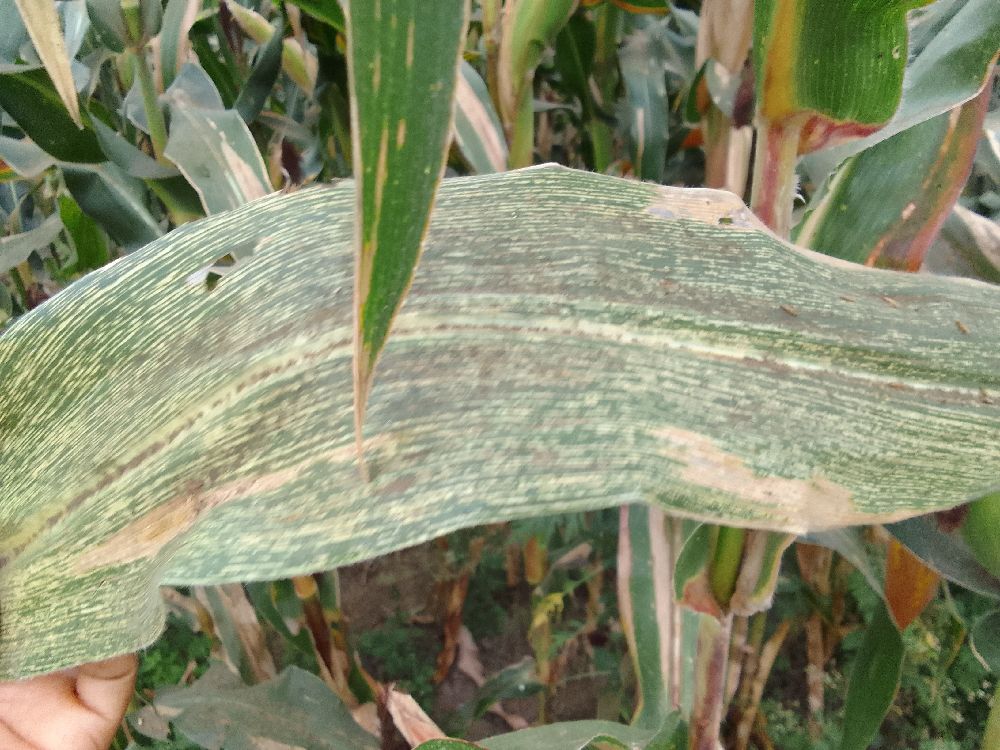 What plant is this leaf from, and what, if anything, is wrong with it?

maize, maize streak virus
